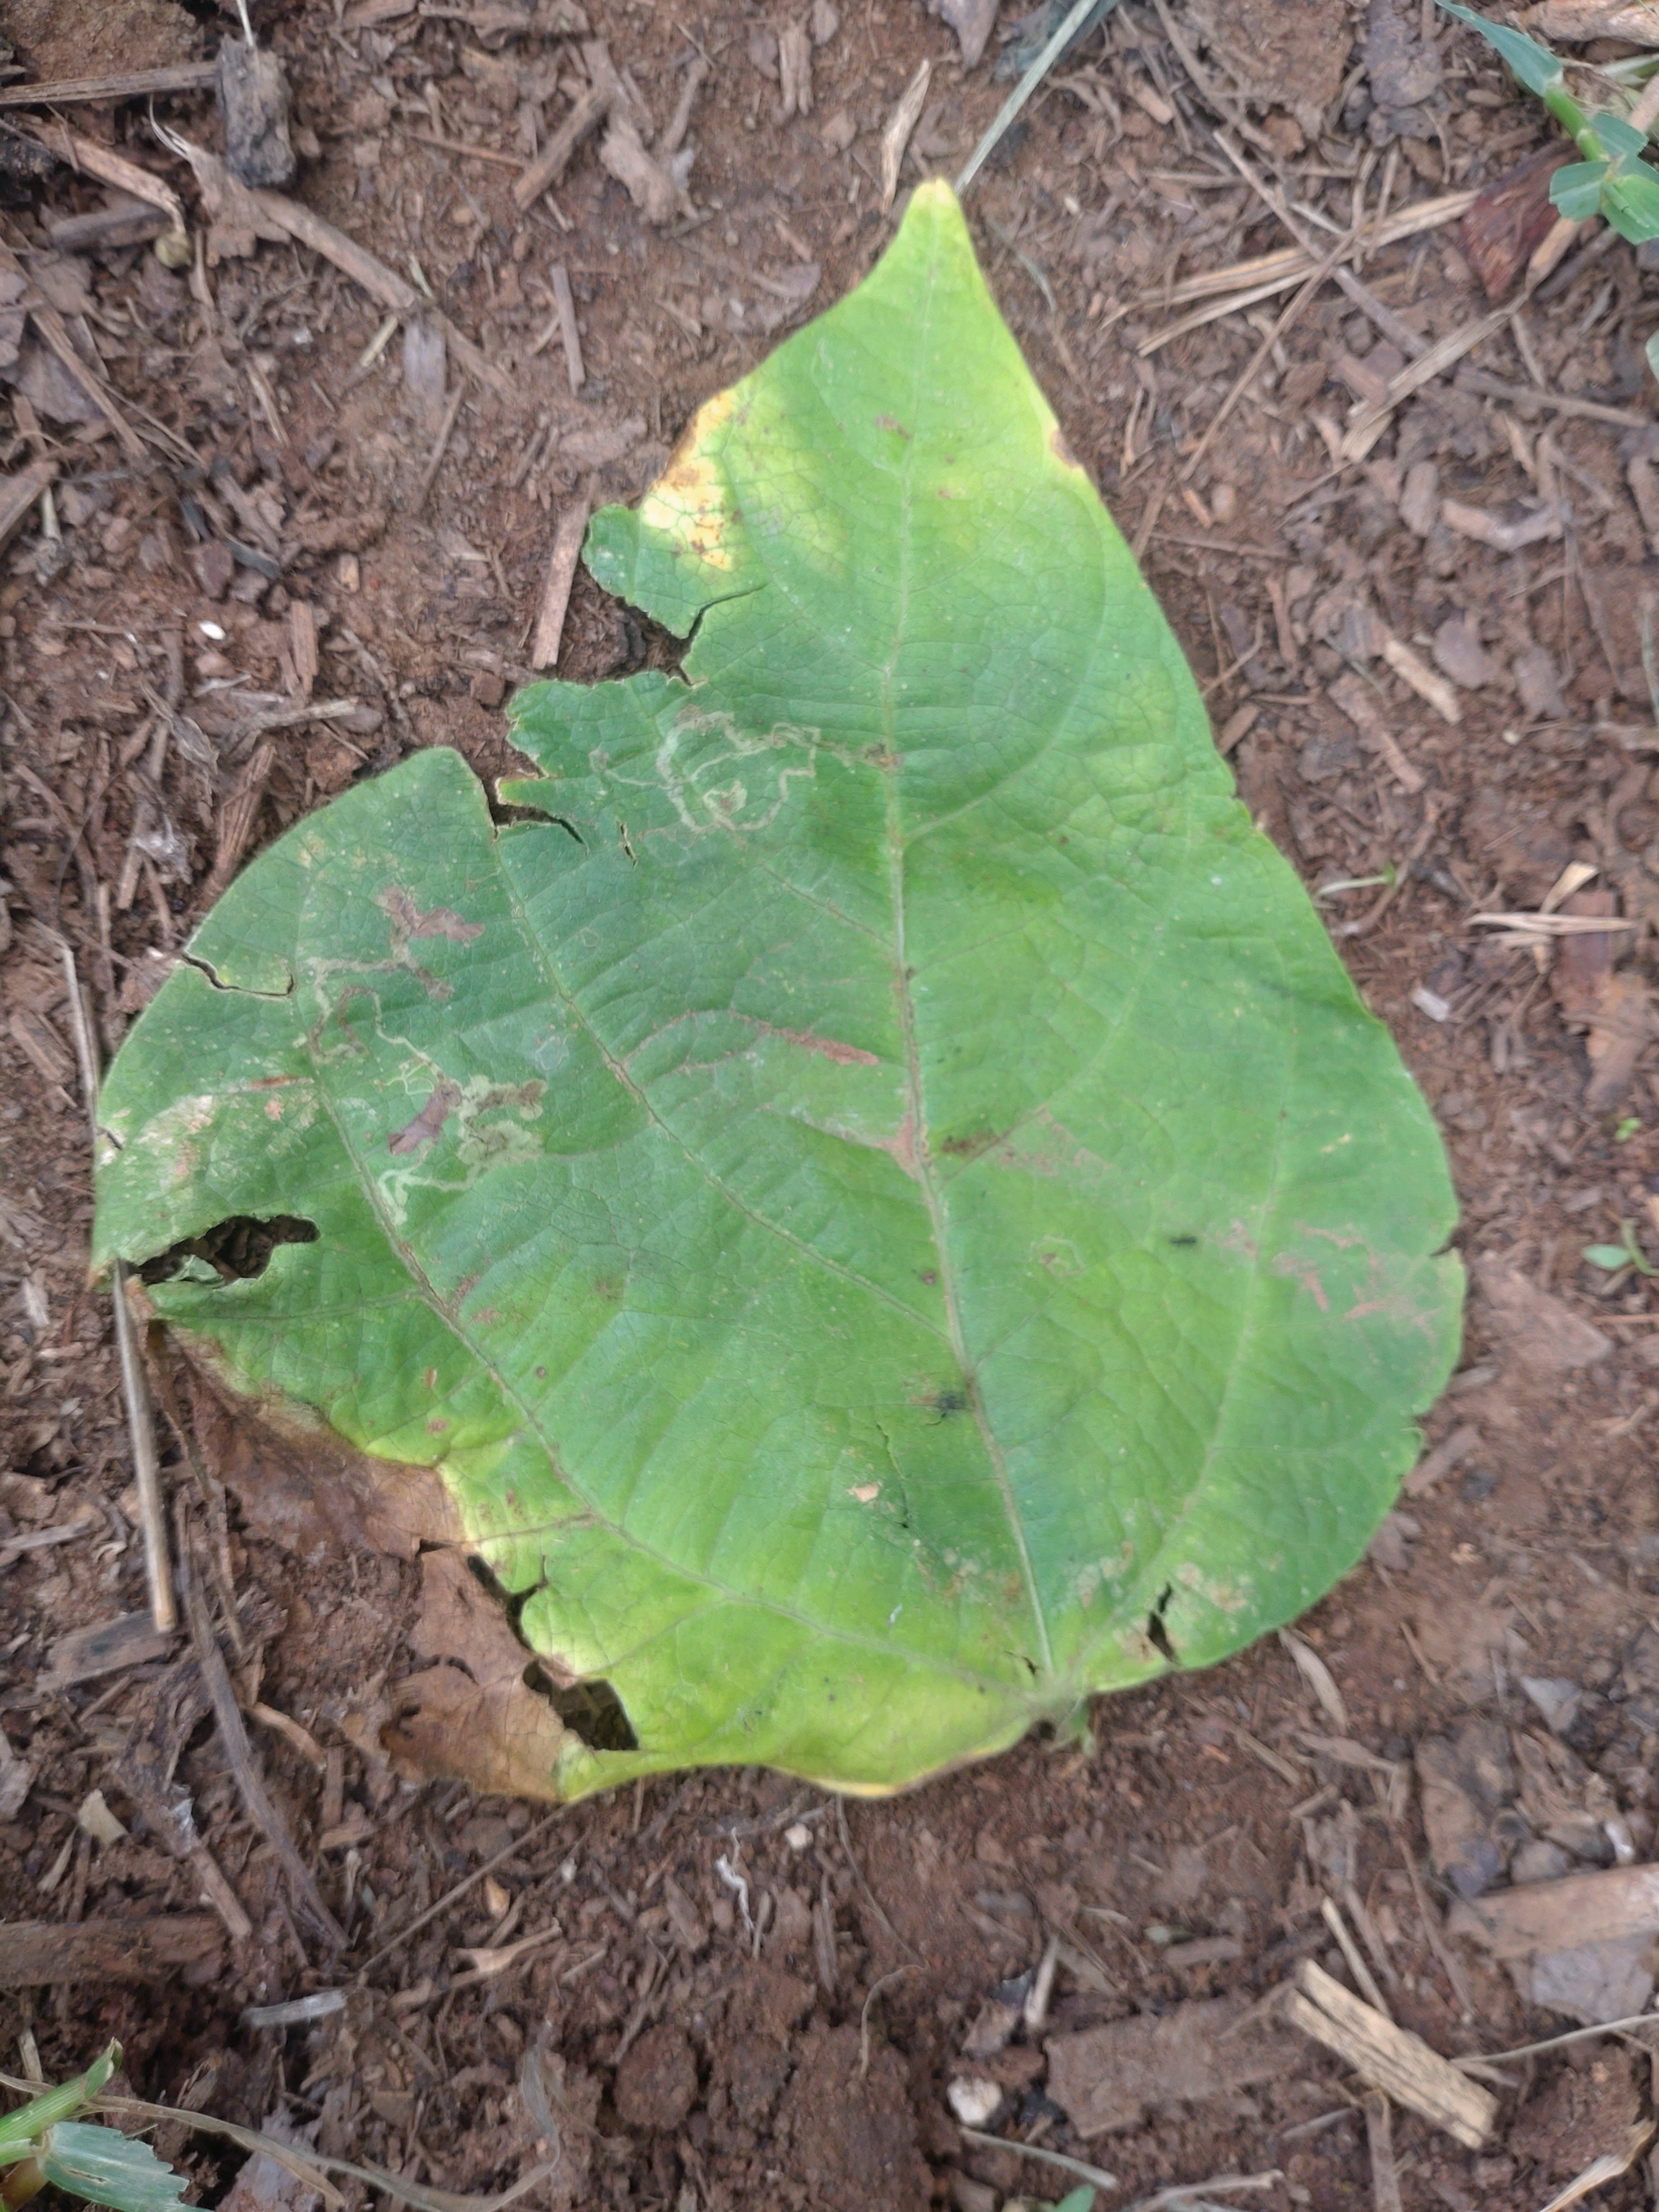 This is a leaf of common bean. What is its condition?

anthracnose
